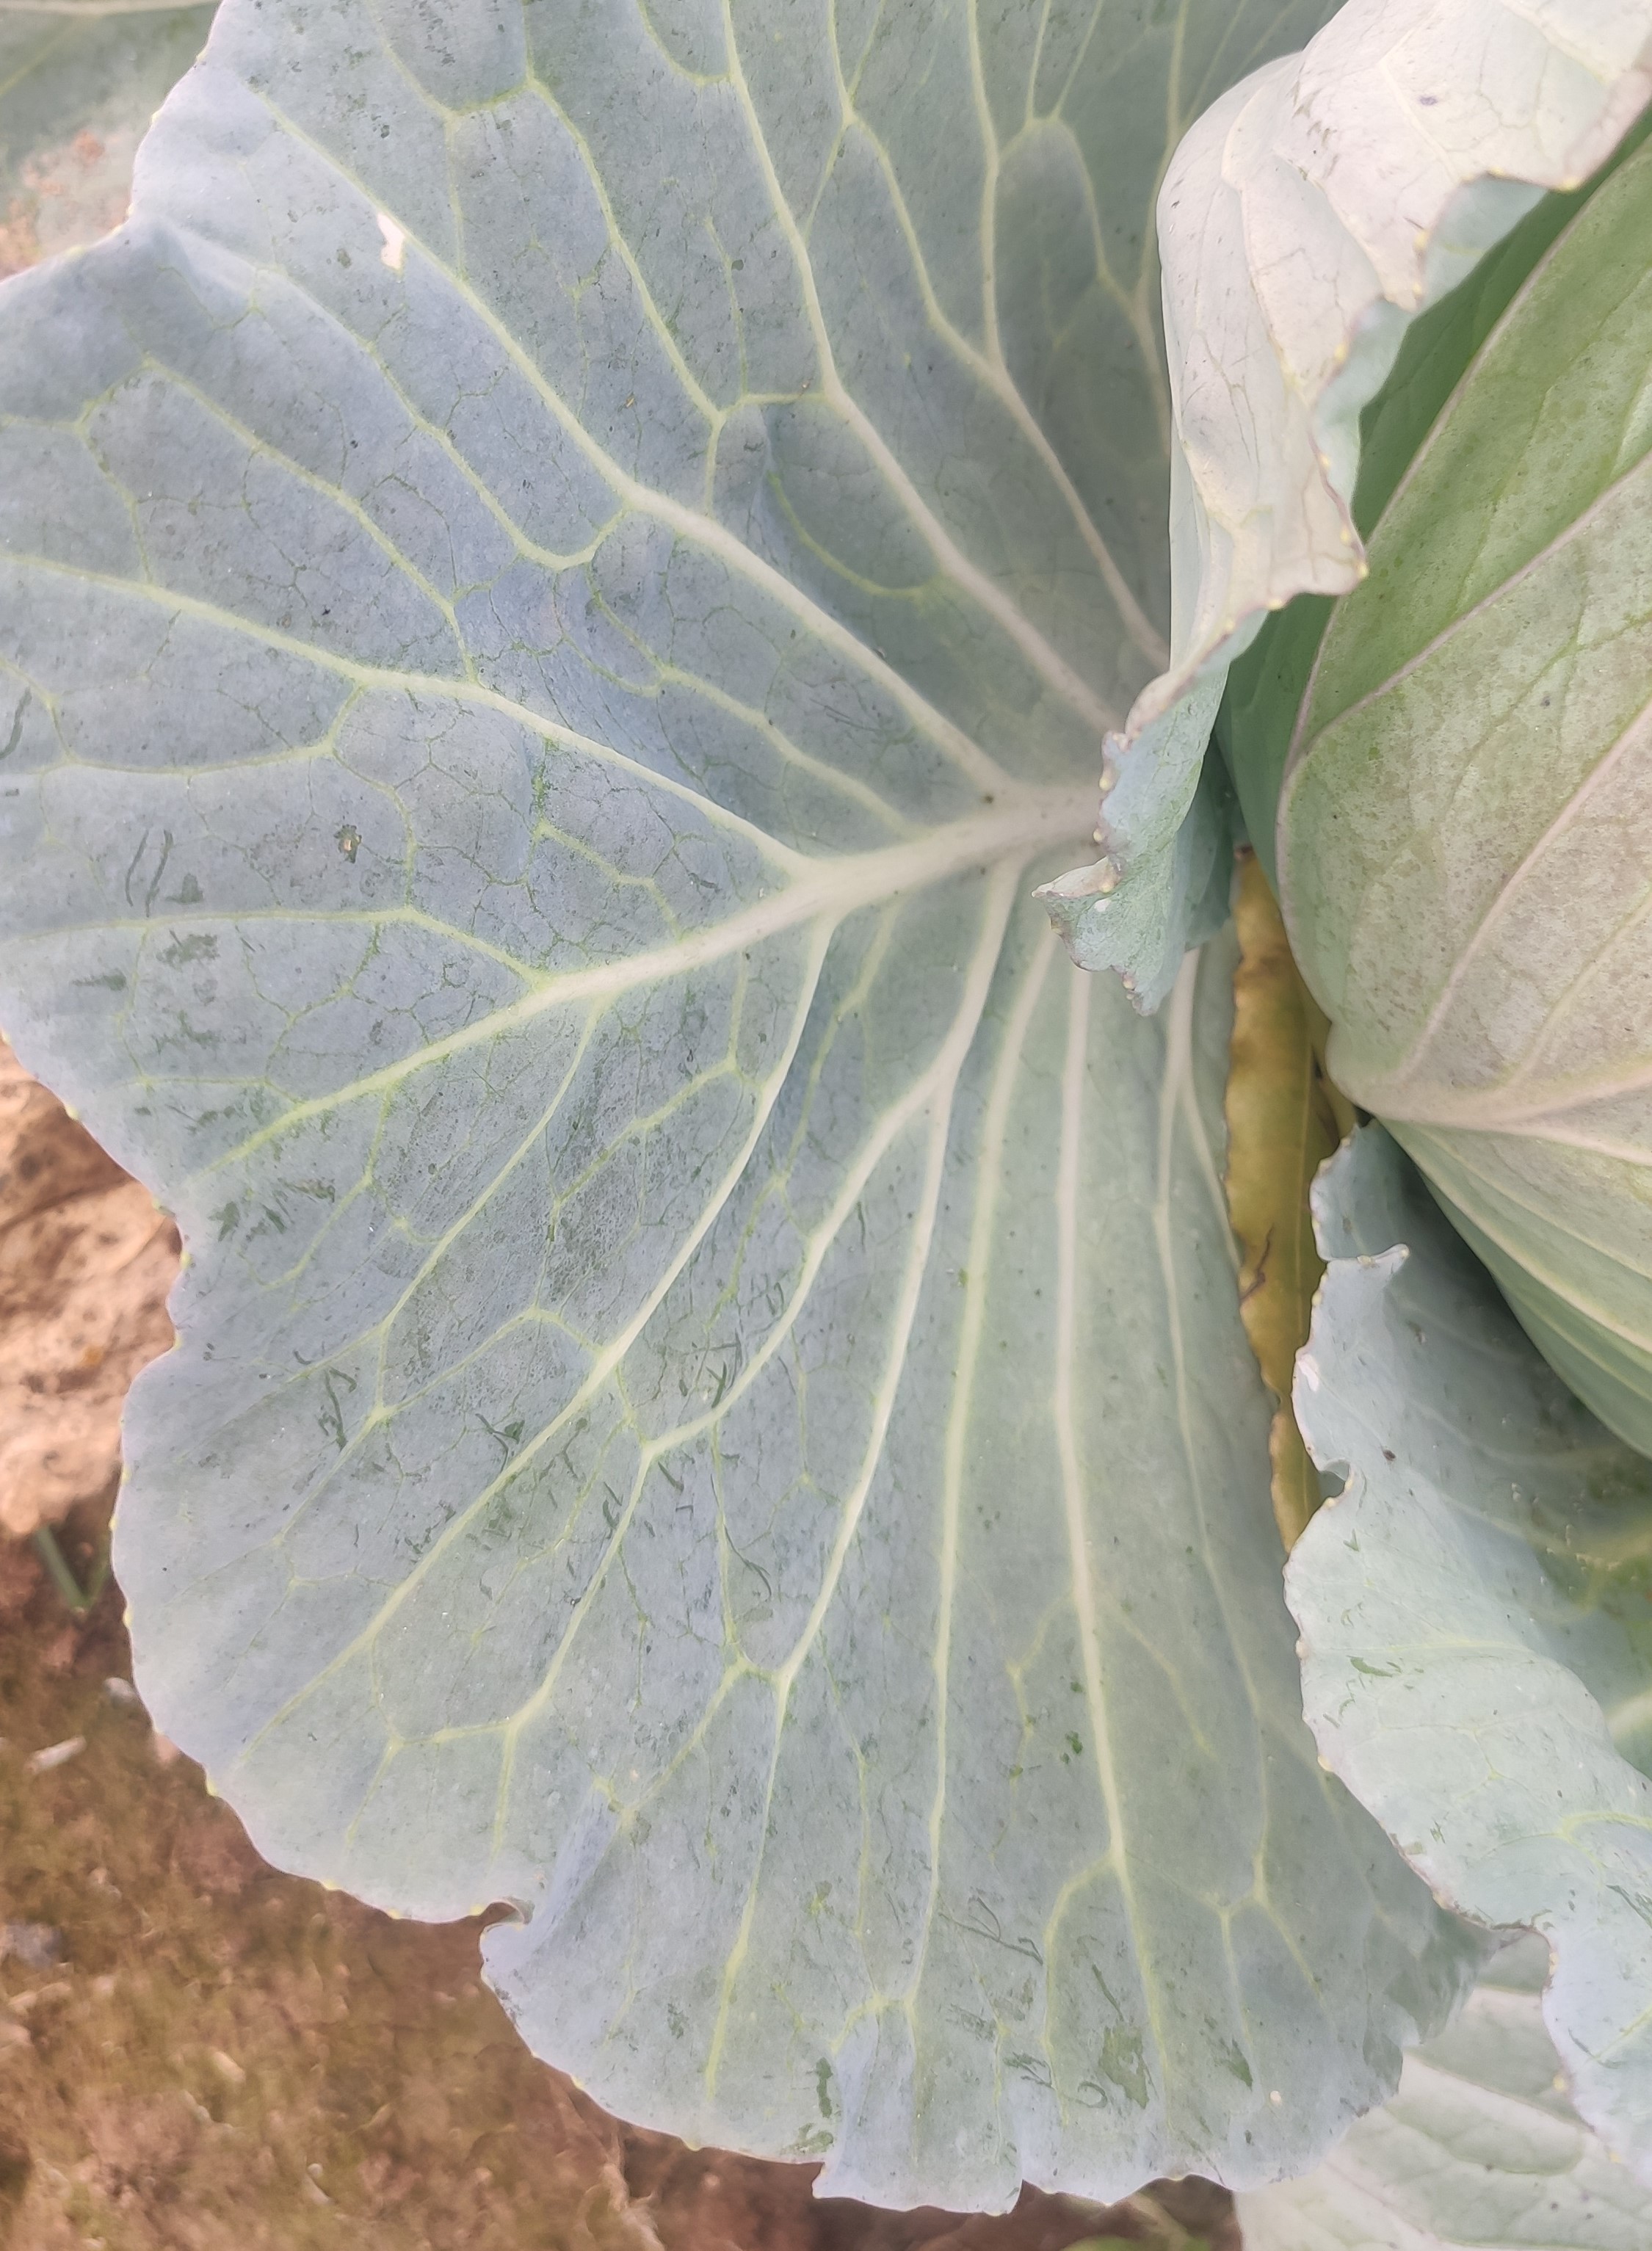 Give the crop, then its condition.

cabbage, healthy
